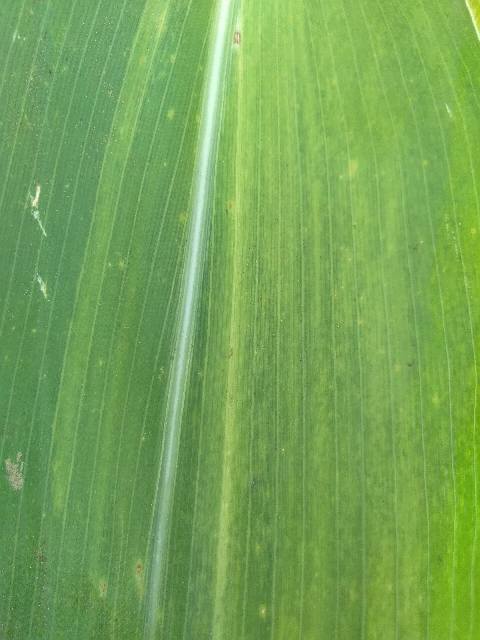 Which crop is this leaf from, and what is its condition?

maize, maize lethal necrosis
